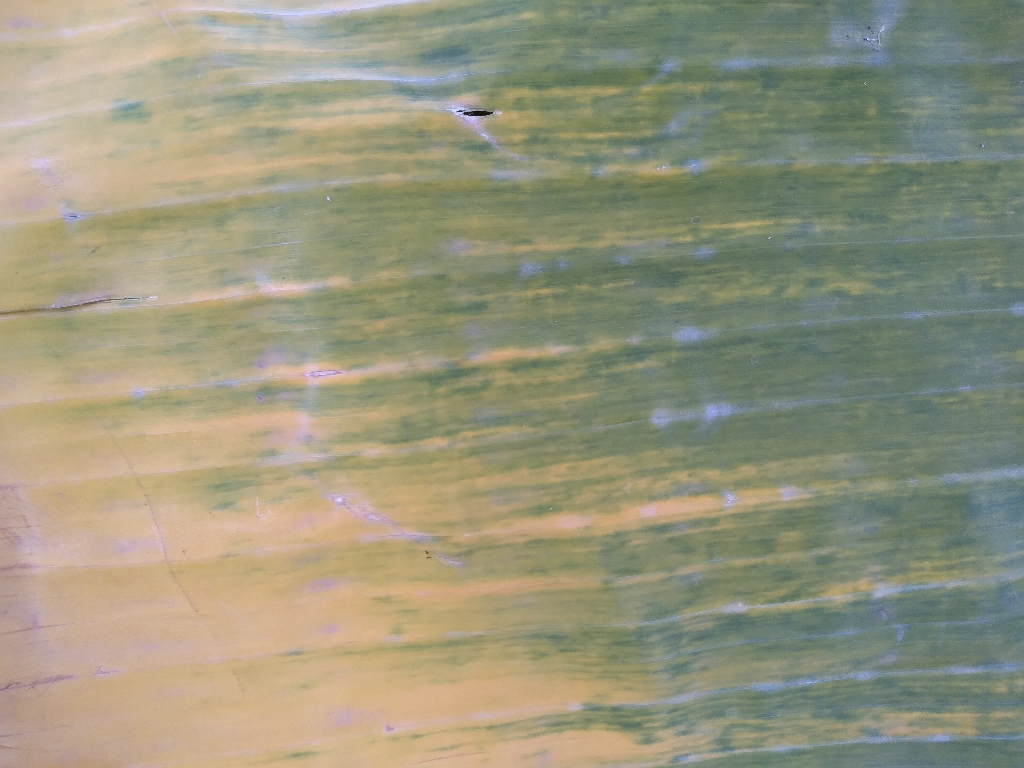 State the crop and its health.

banana, fusarium wilt race 1
